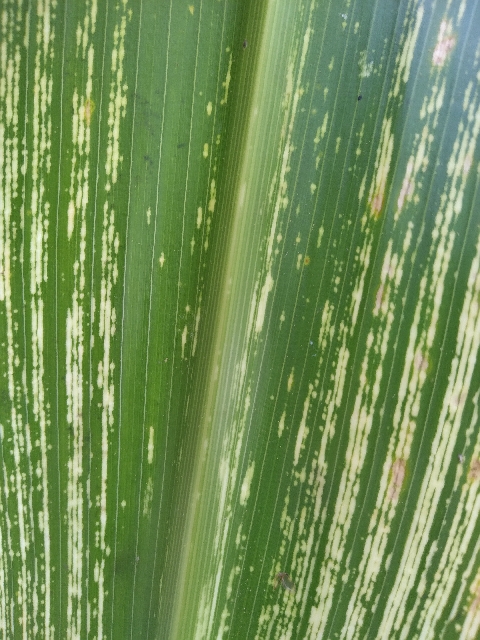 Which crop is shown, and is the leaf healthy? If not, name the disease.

maize, maize streak virus
